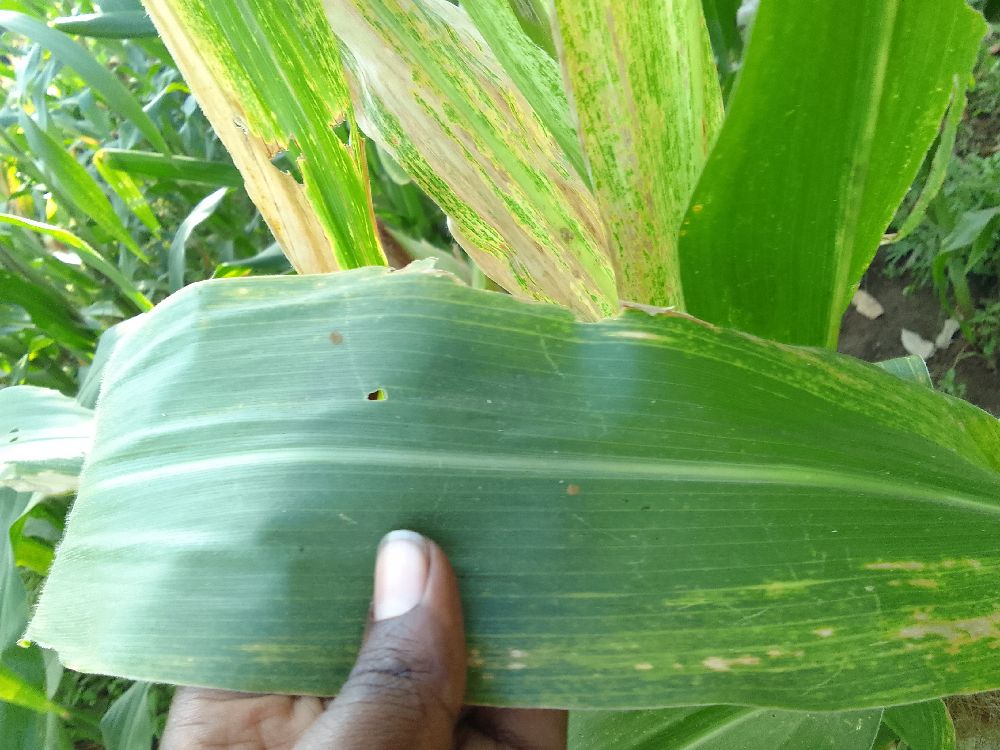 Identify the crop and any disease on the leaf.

maize, maize lethal necrosis
